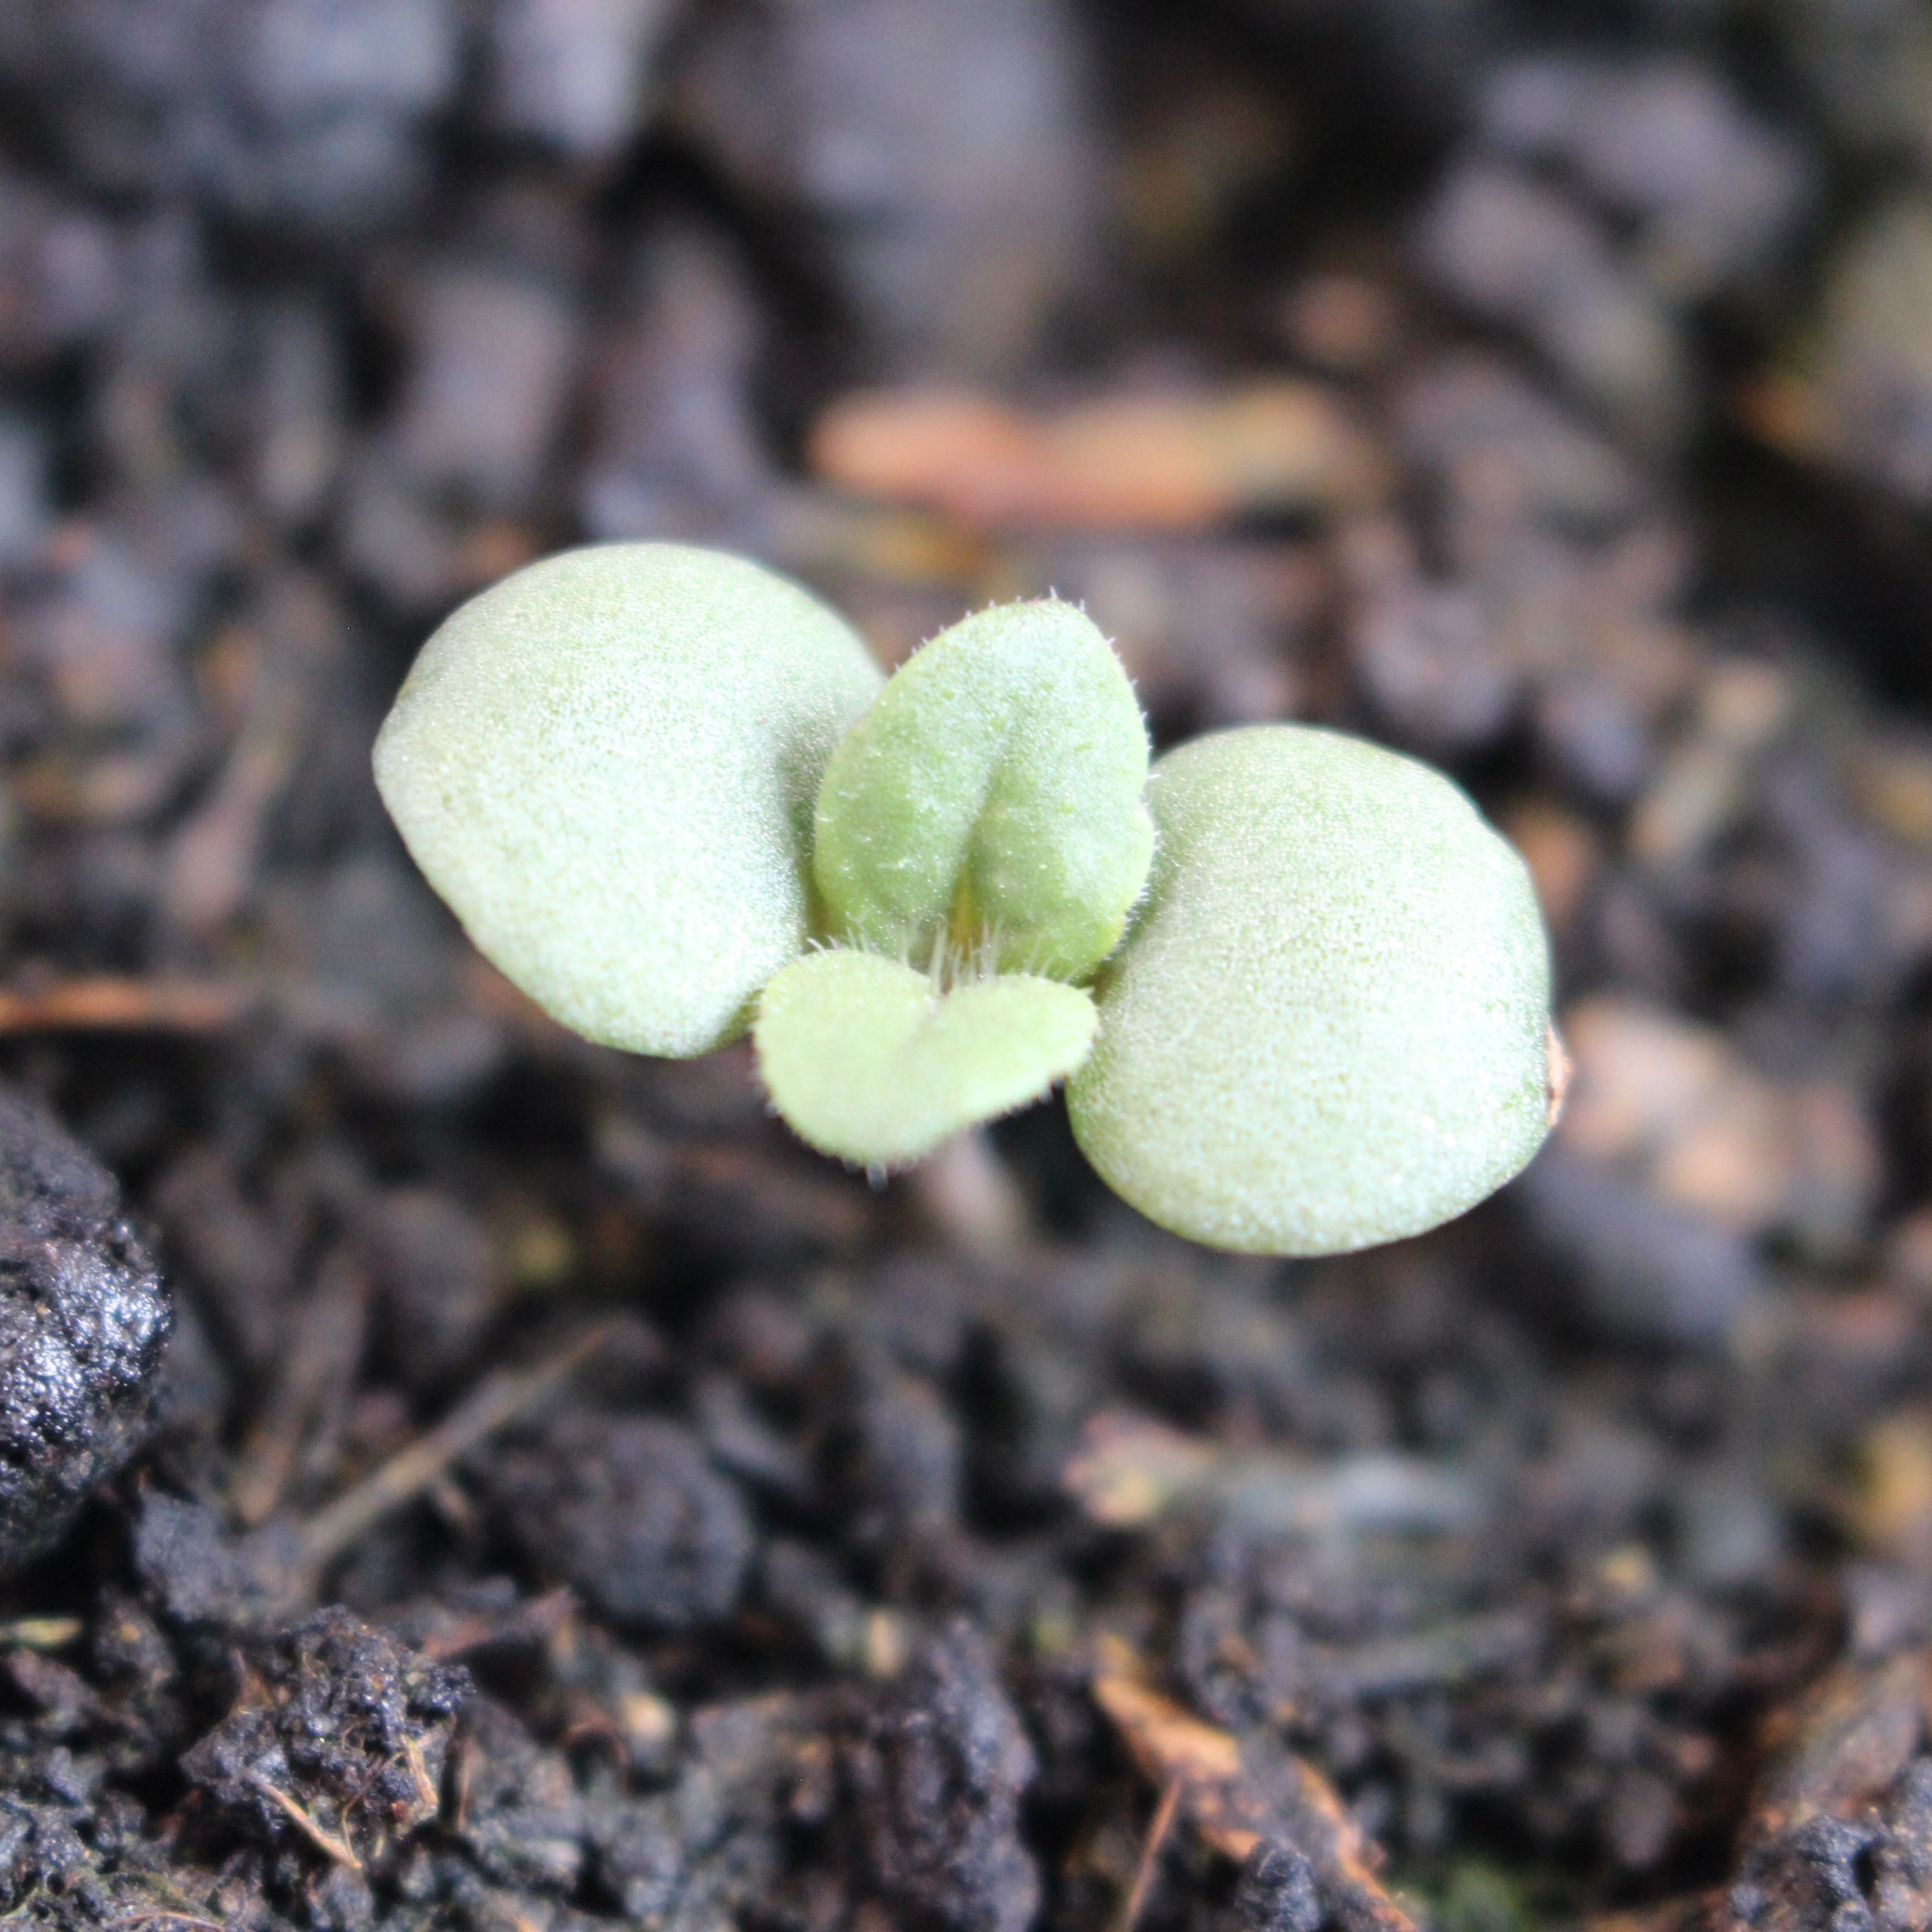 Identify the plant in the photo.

Veronica persica
